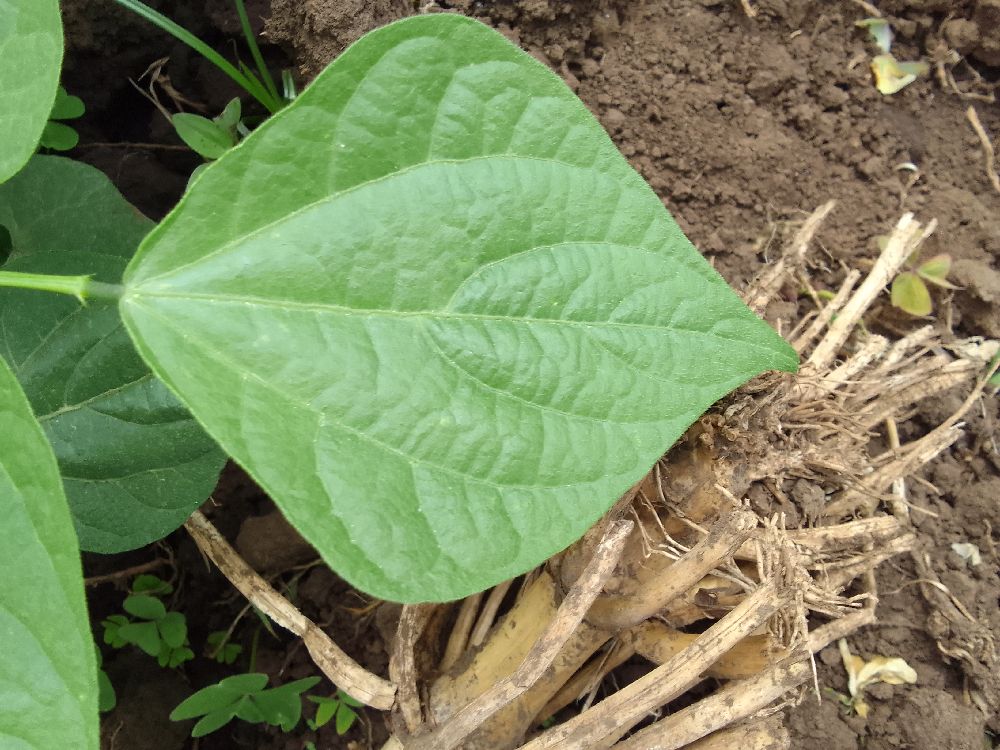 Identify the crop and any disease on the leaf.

common bean, healthy
